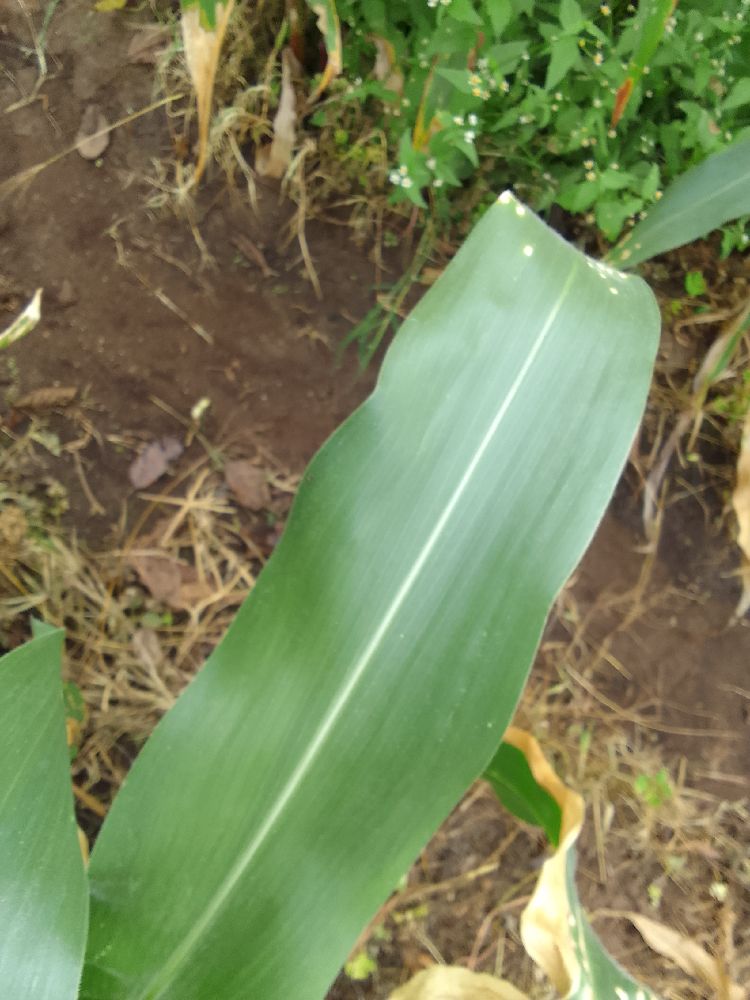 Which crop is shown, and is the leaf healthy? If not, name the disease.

maize, healthy
